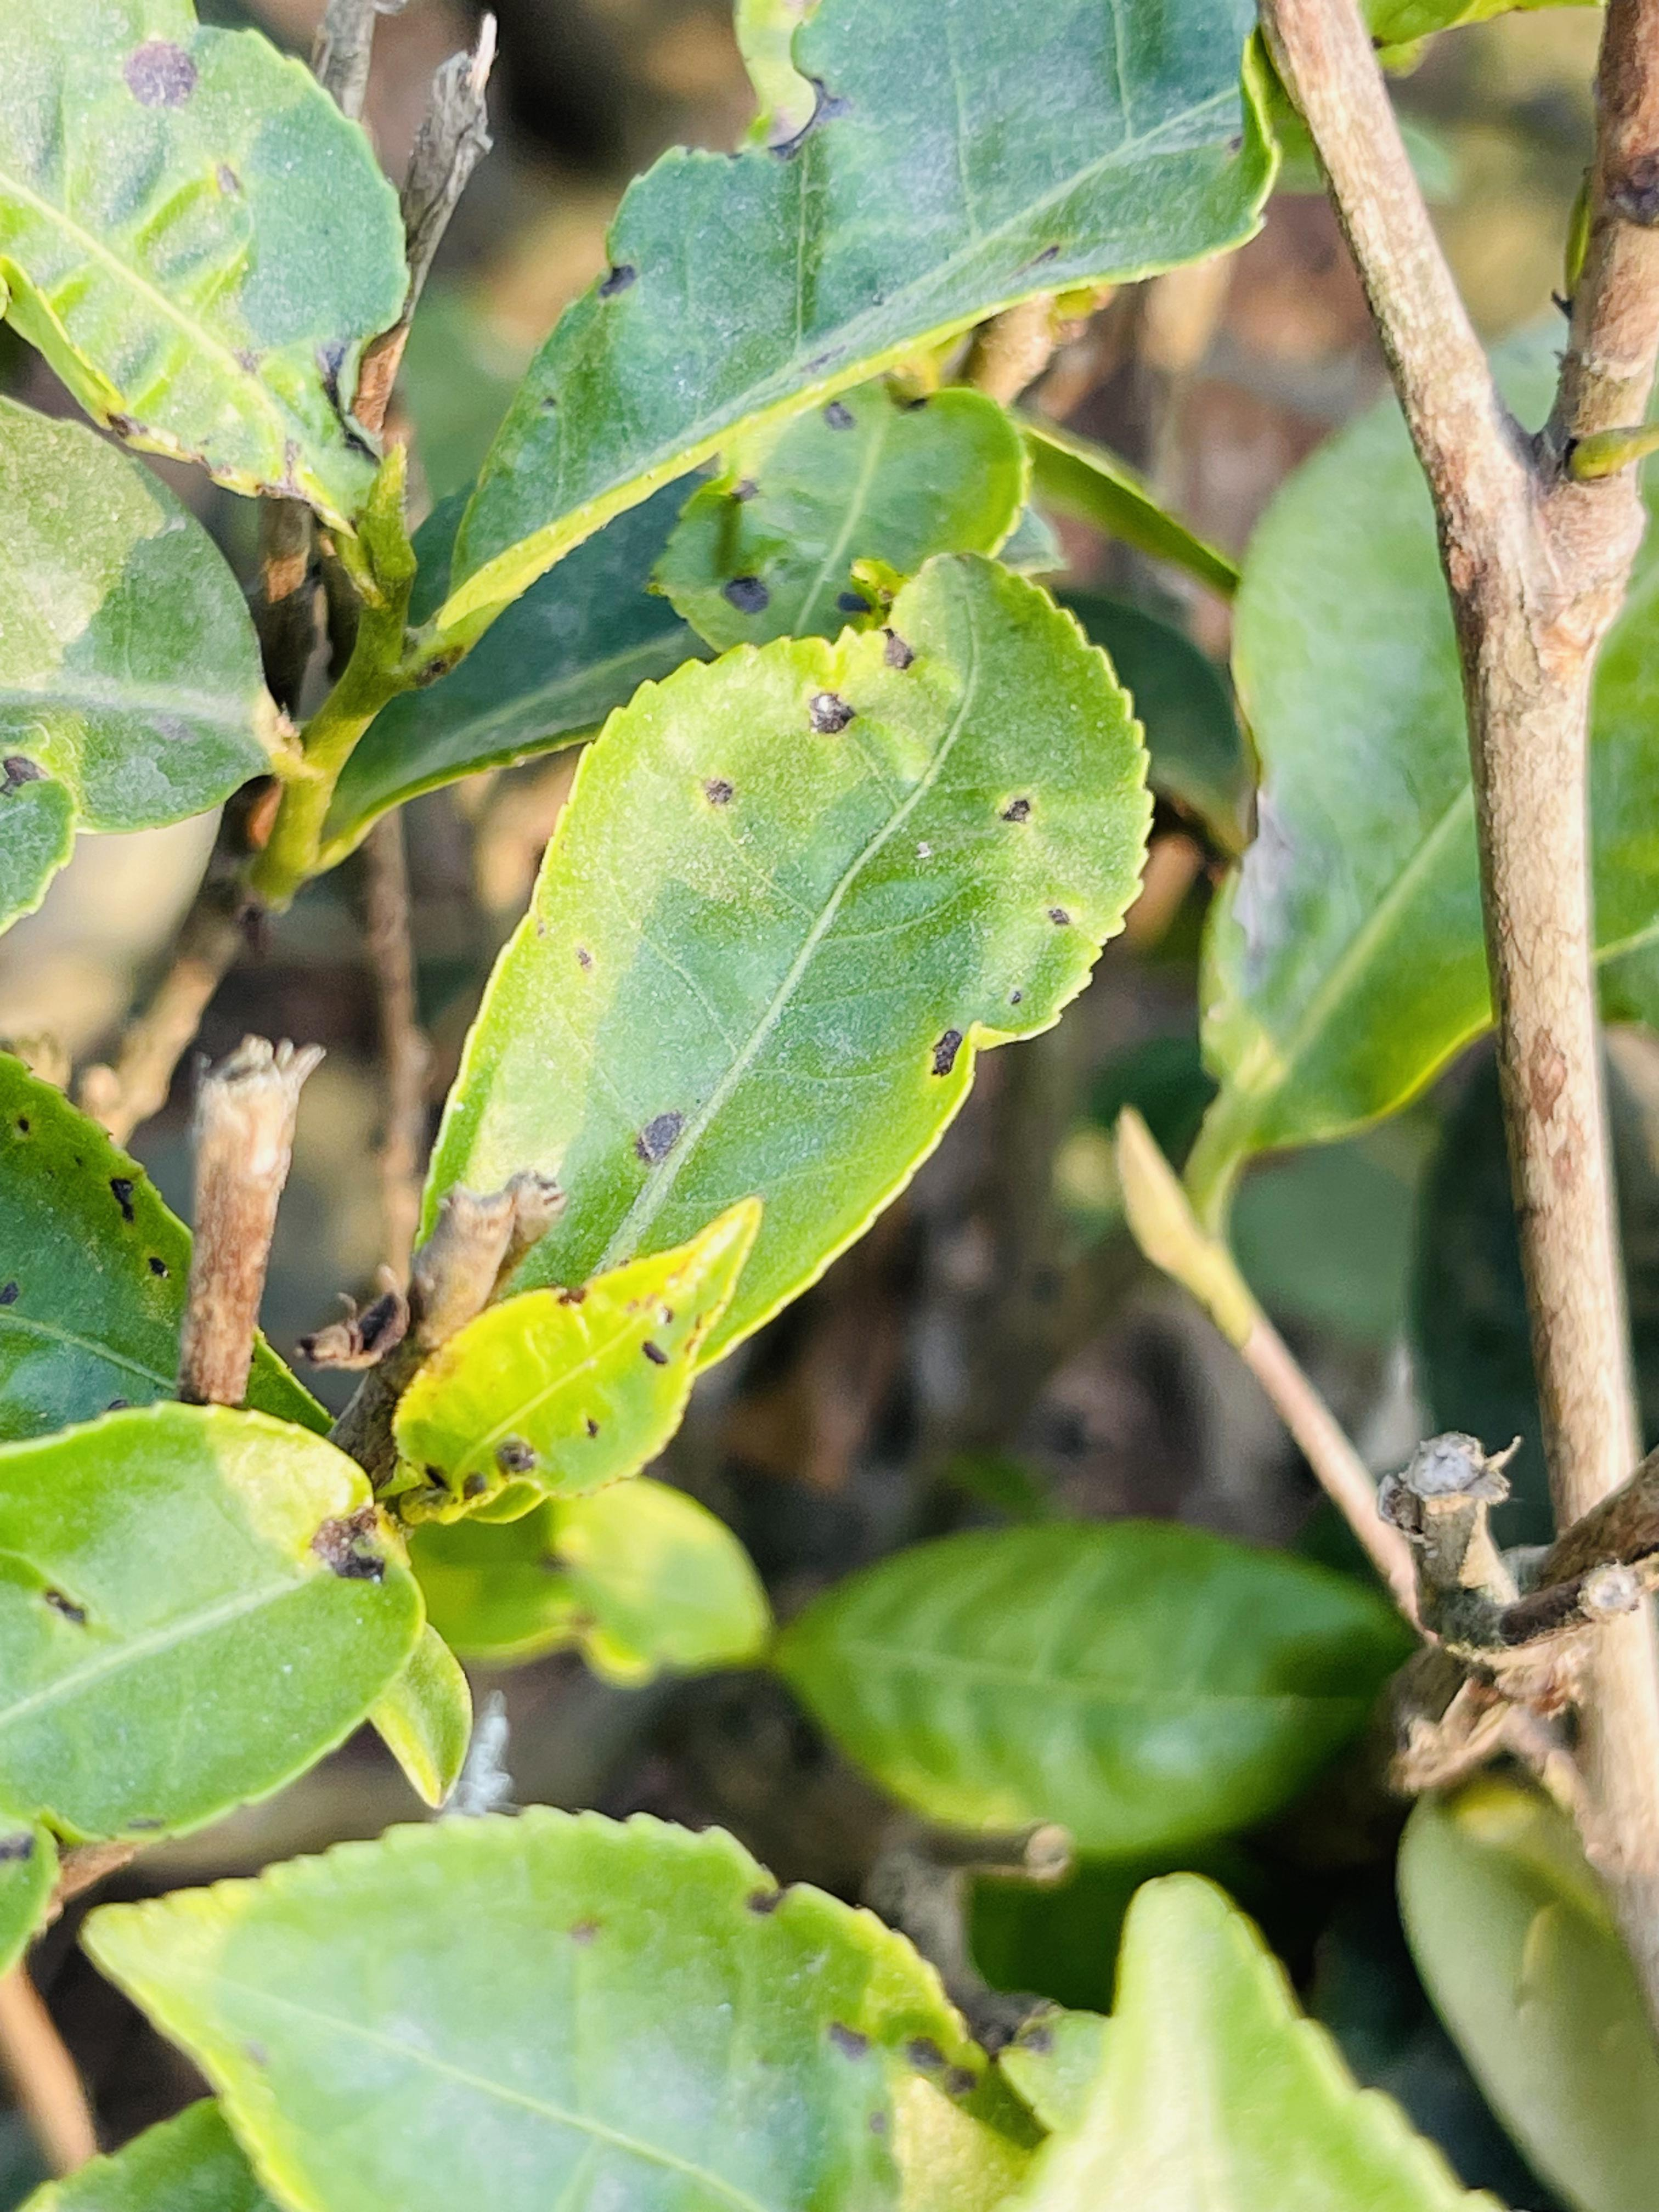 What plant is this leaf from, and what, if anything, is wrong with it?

tea, helopeltis
